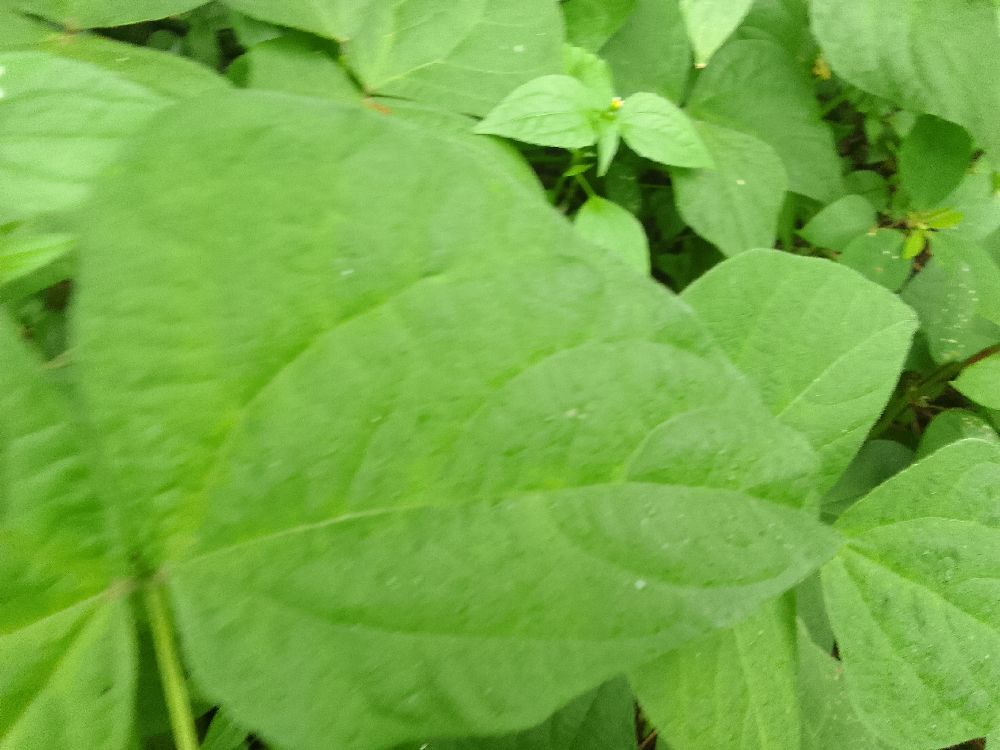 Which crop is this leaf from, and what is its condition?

common bean, healthy
